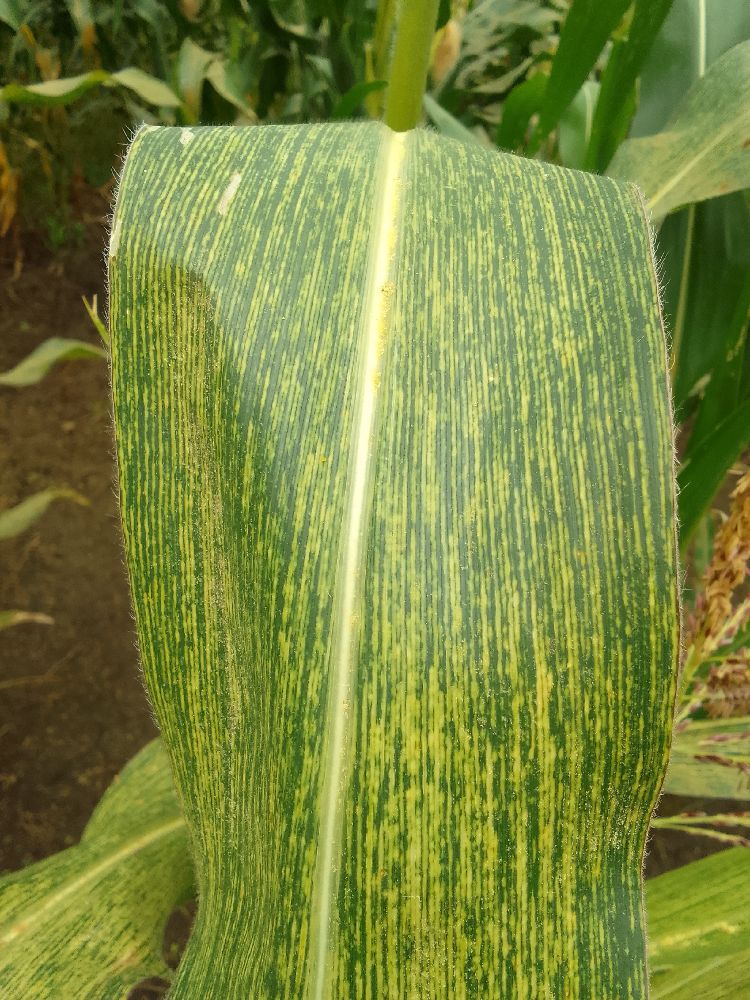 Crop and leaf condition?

maize, maize streak virus
